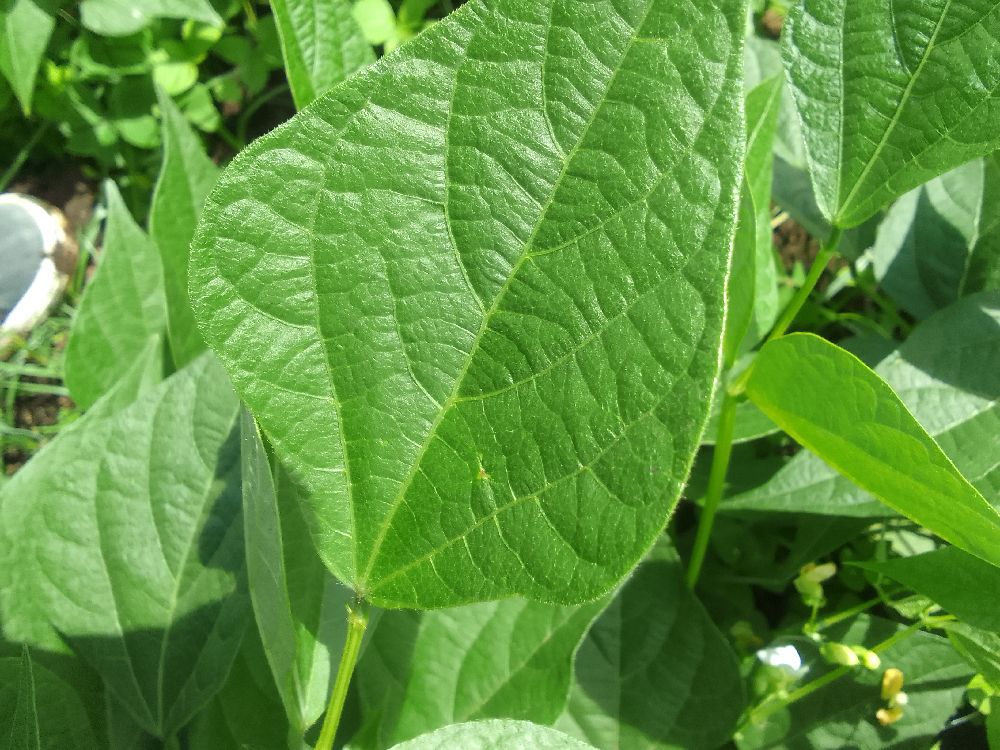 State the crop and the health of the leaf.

common bean, healthy
